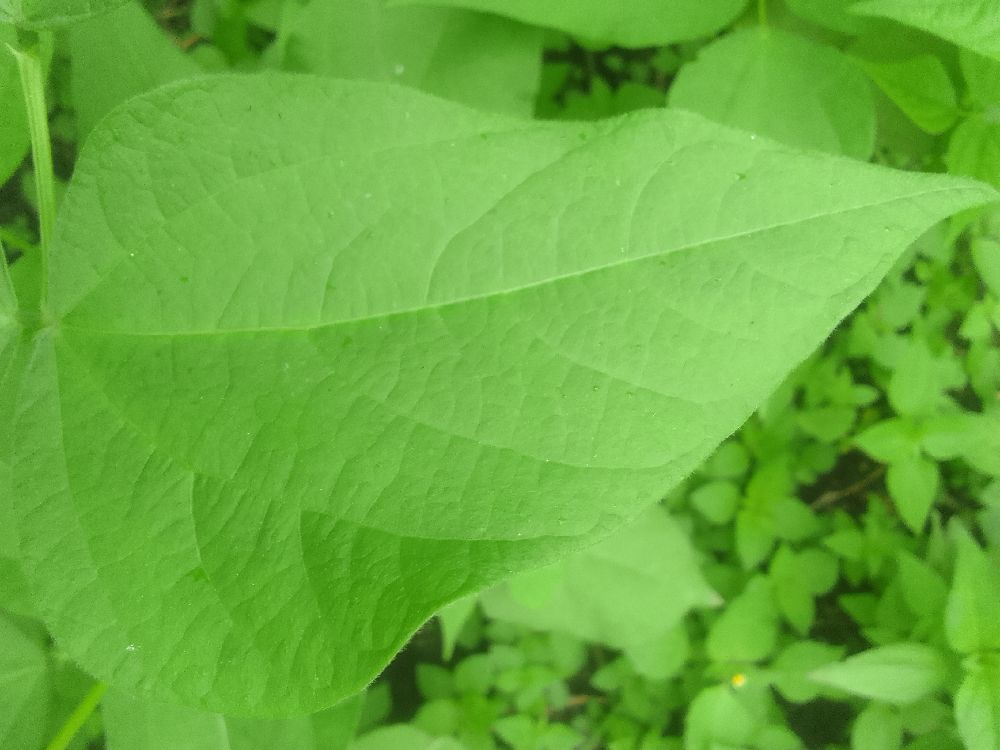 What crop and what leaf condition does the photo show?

common bean, healthy
